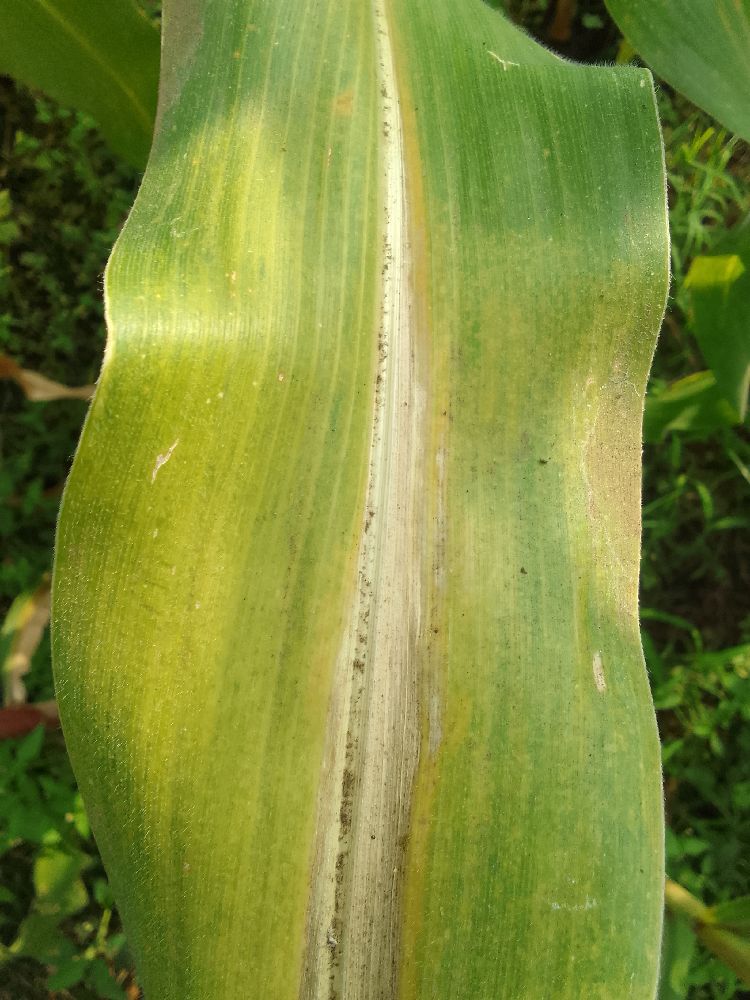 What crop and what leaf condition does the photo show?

maize, maize lethal necrosis
